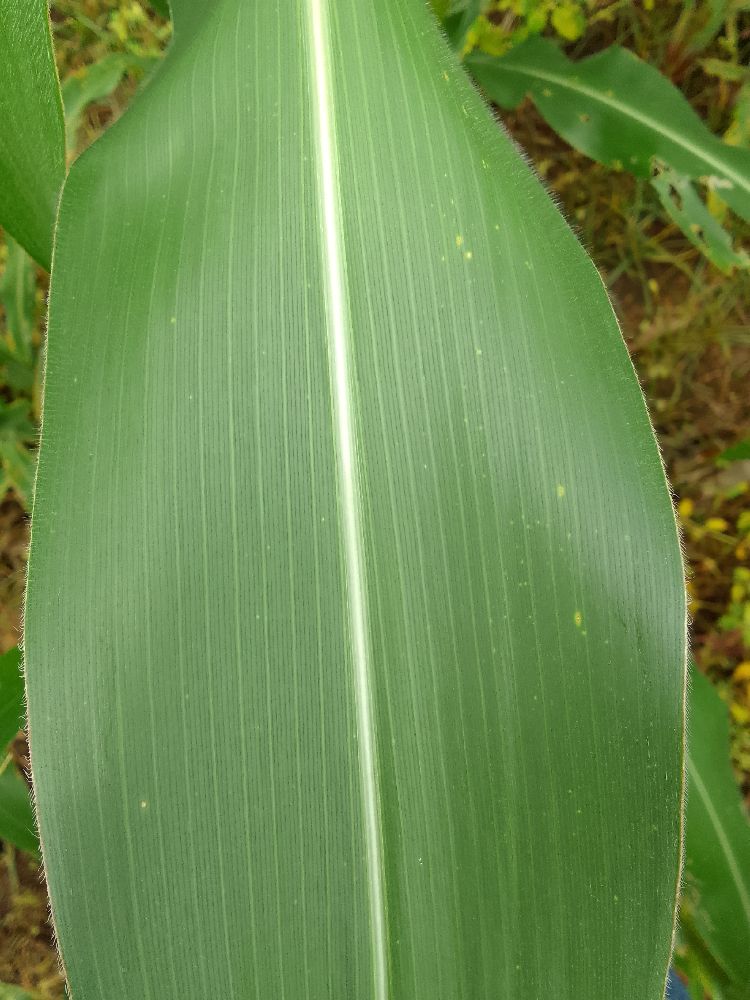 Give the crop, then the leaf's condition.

maize, healthy
